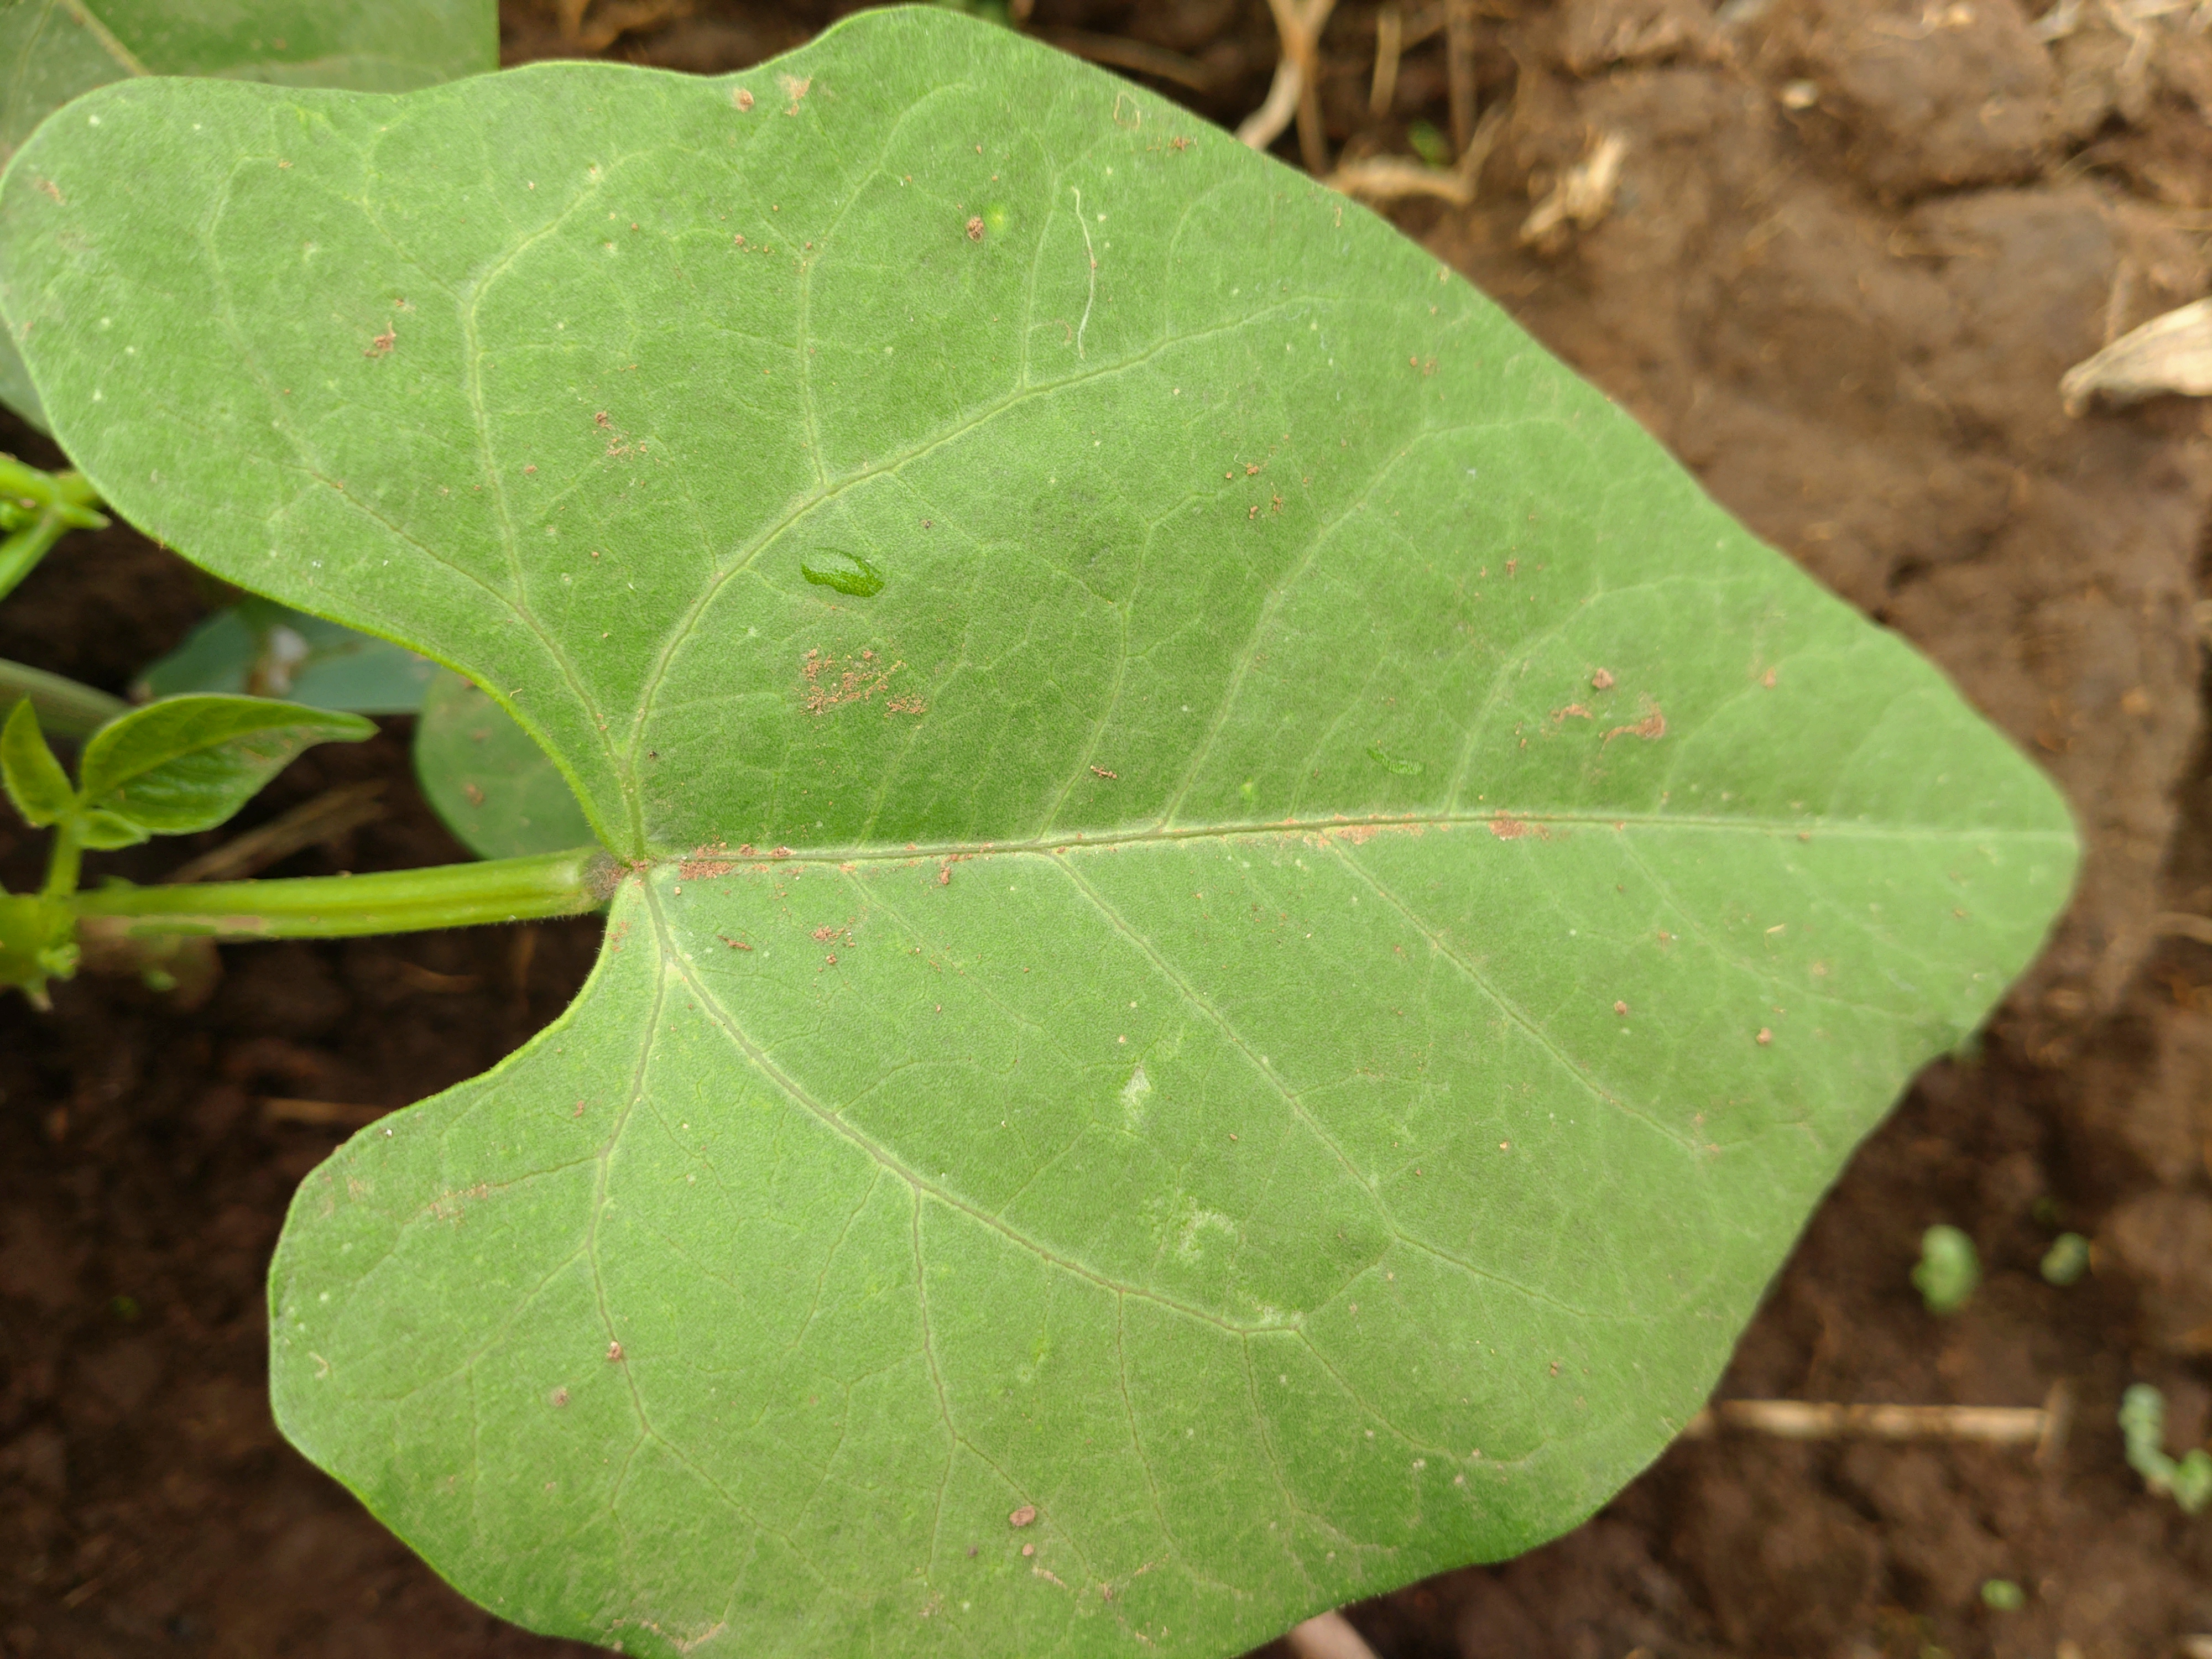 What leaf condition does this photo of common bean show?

healthy
